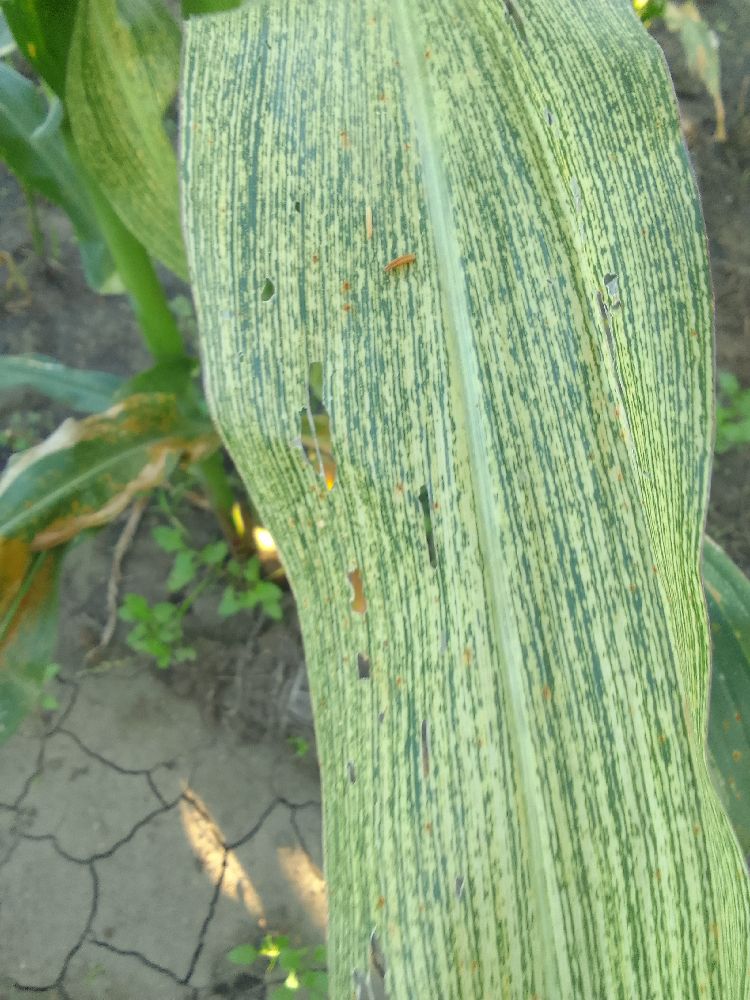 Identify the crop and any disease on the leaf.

maize, maize streak virus
